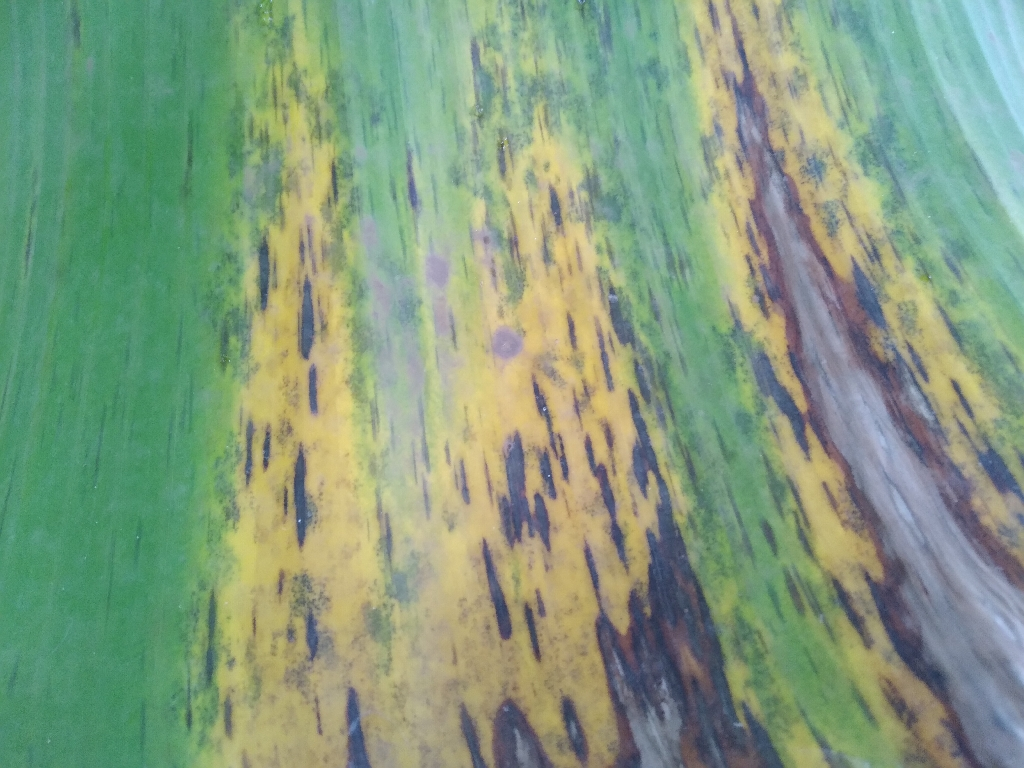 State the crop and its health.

banana, black sigatoka
